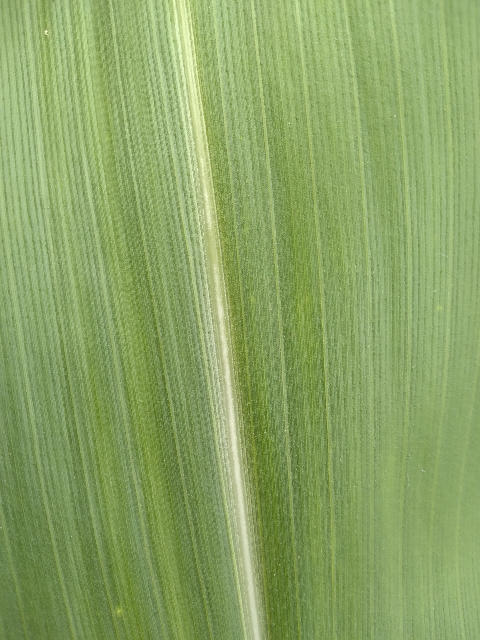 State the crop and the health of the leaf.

maize, healthy
